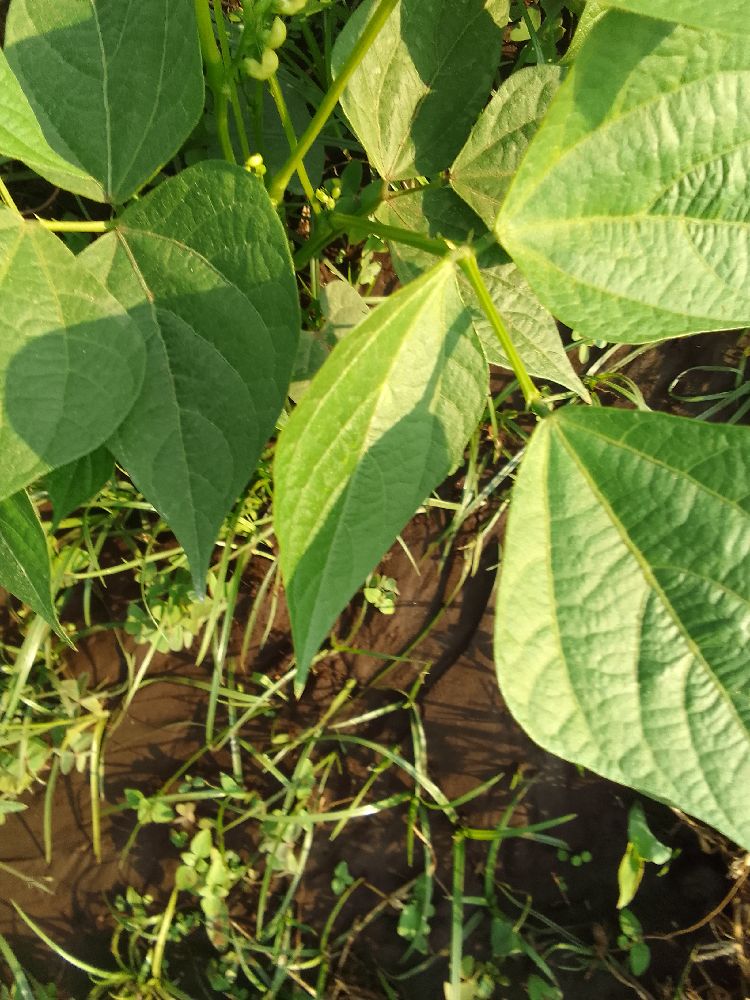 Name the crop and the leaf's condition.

common bean, healthy
